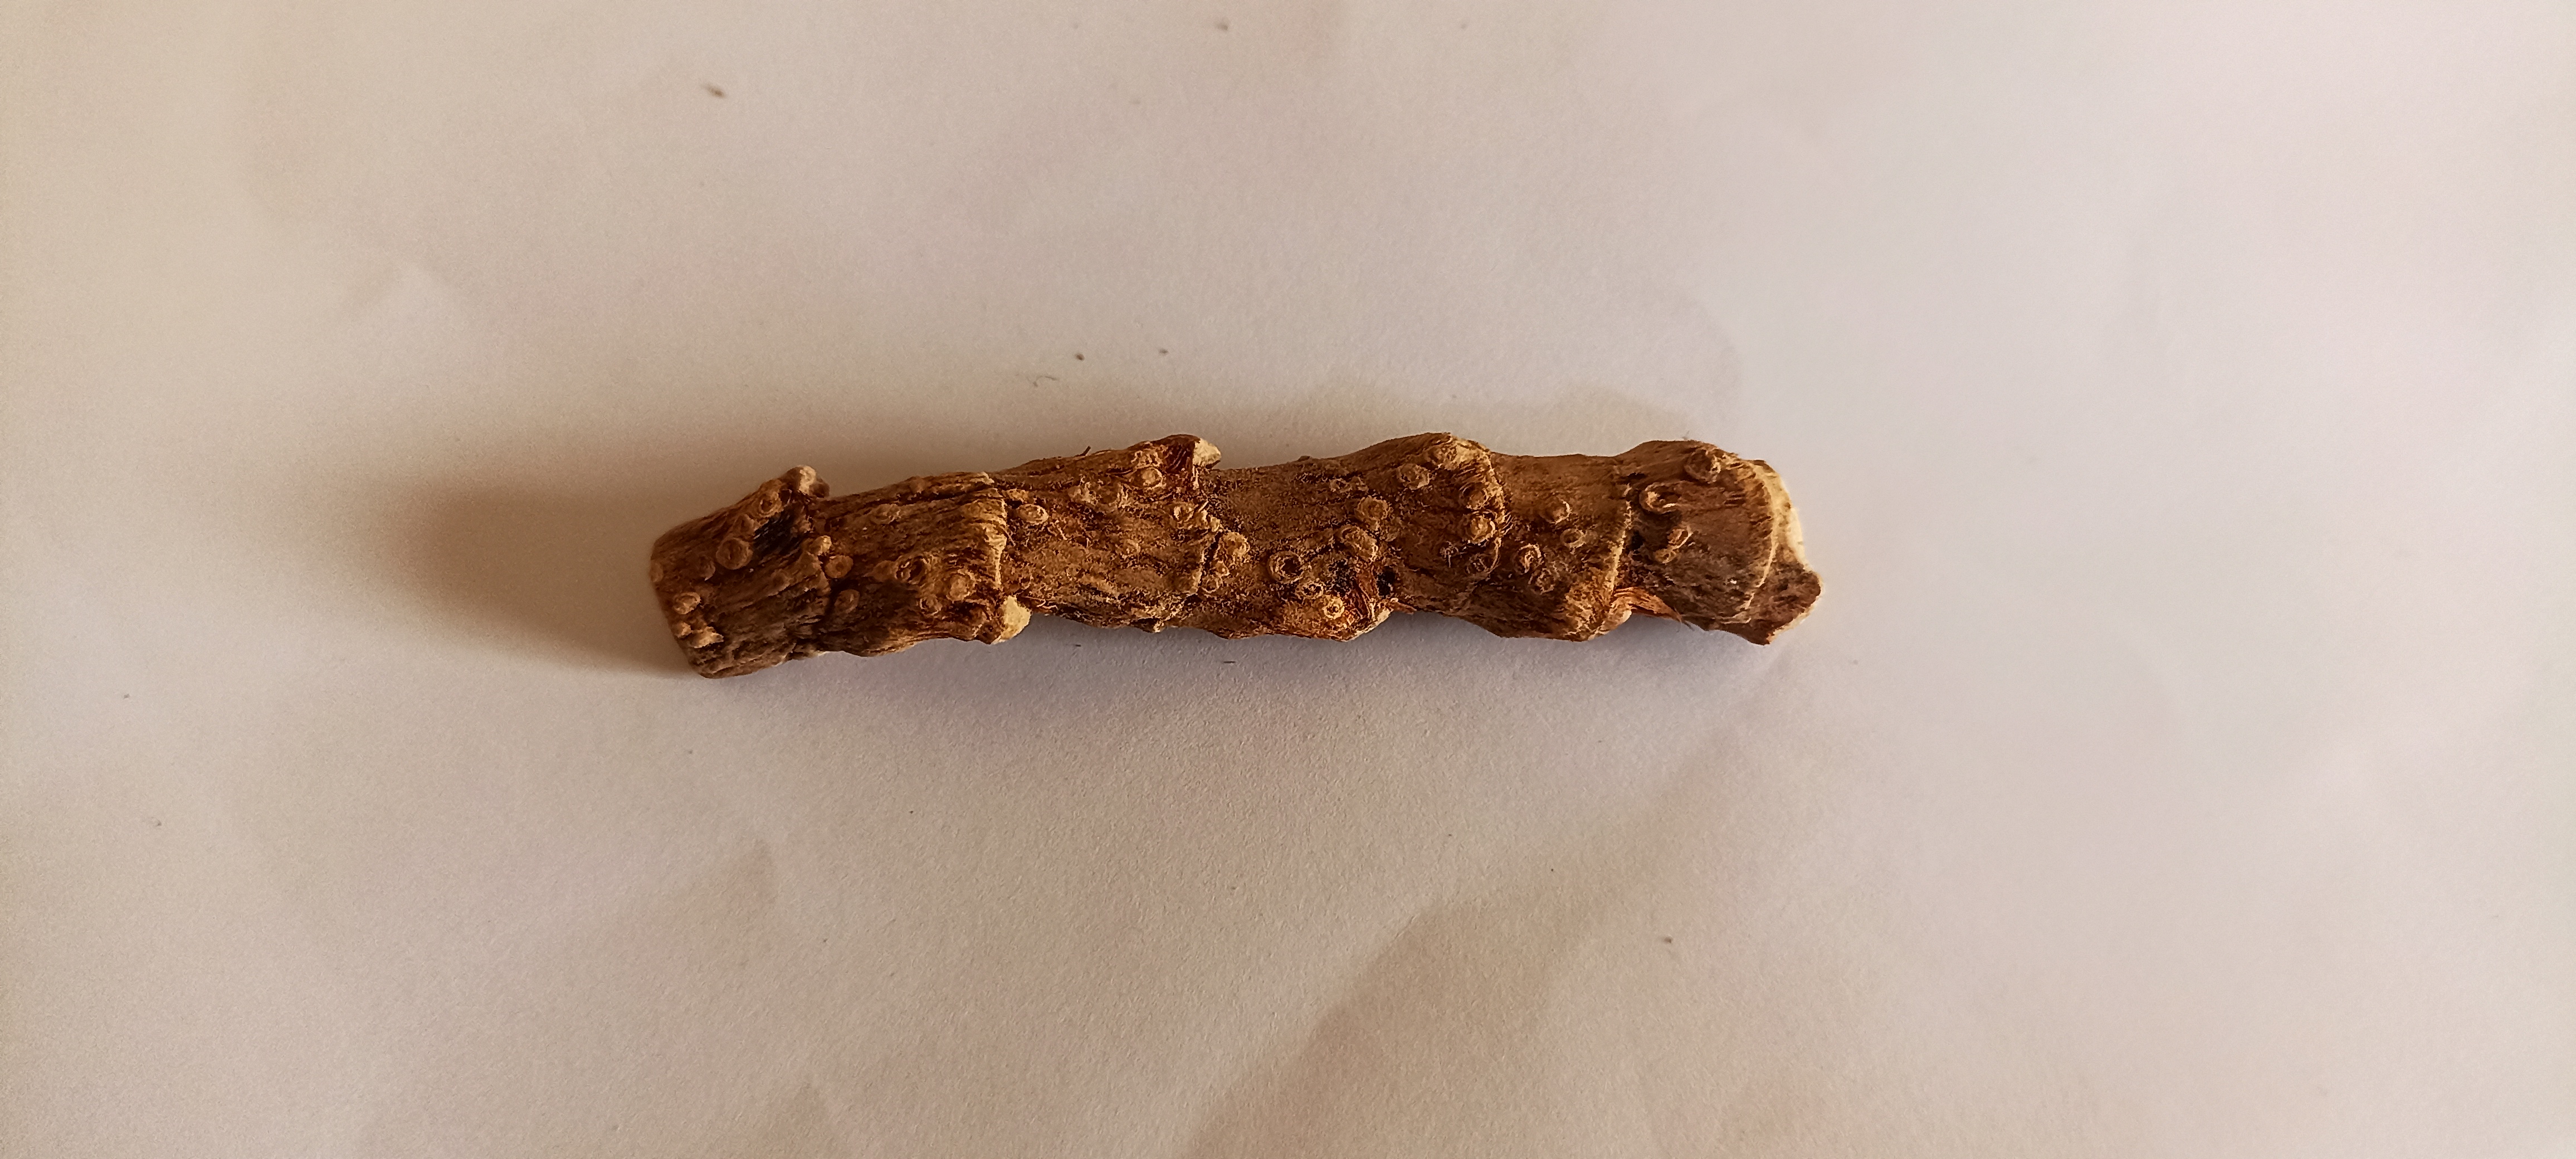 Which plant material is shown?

vekhand
